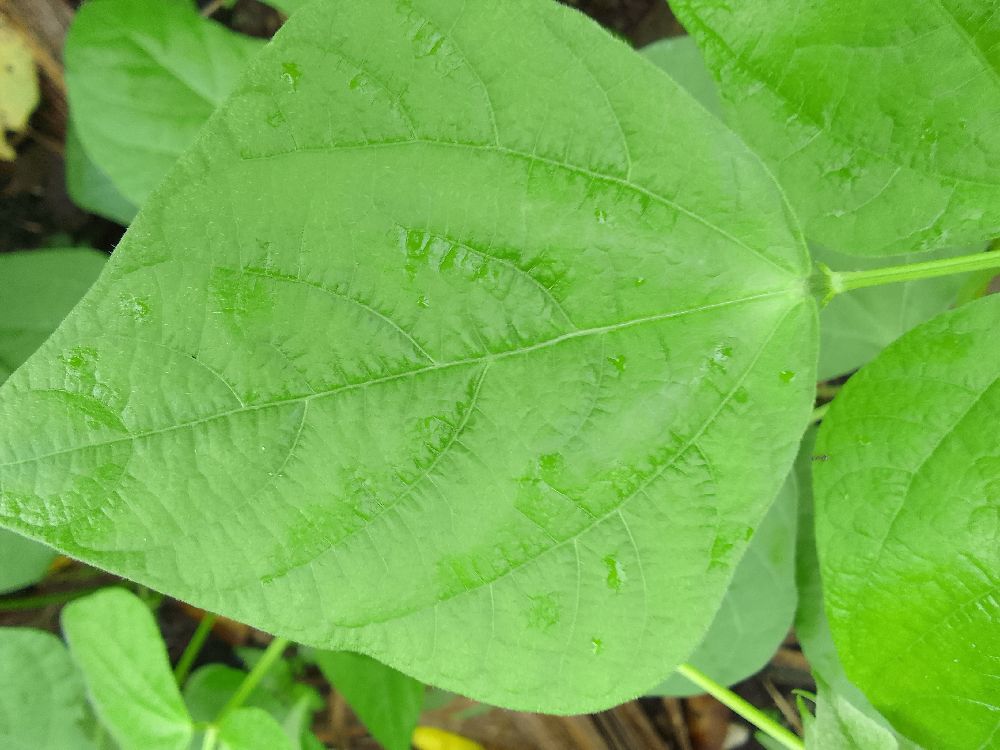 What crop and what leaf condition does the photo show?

common bean, healthy
